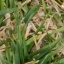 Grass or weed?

grass
